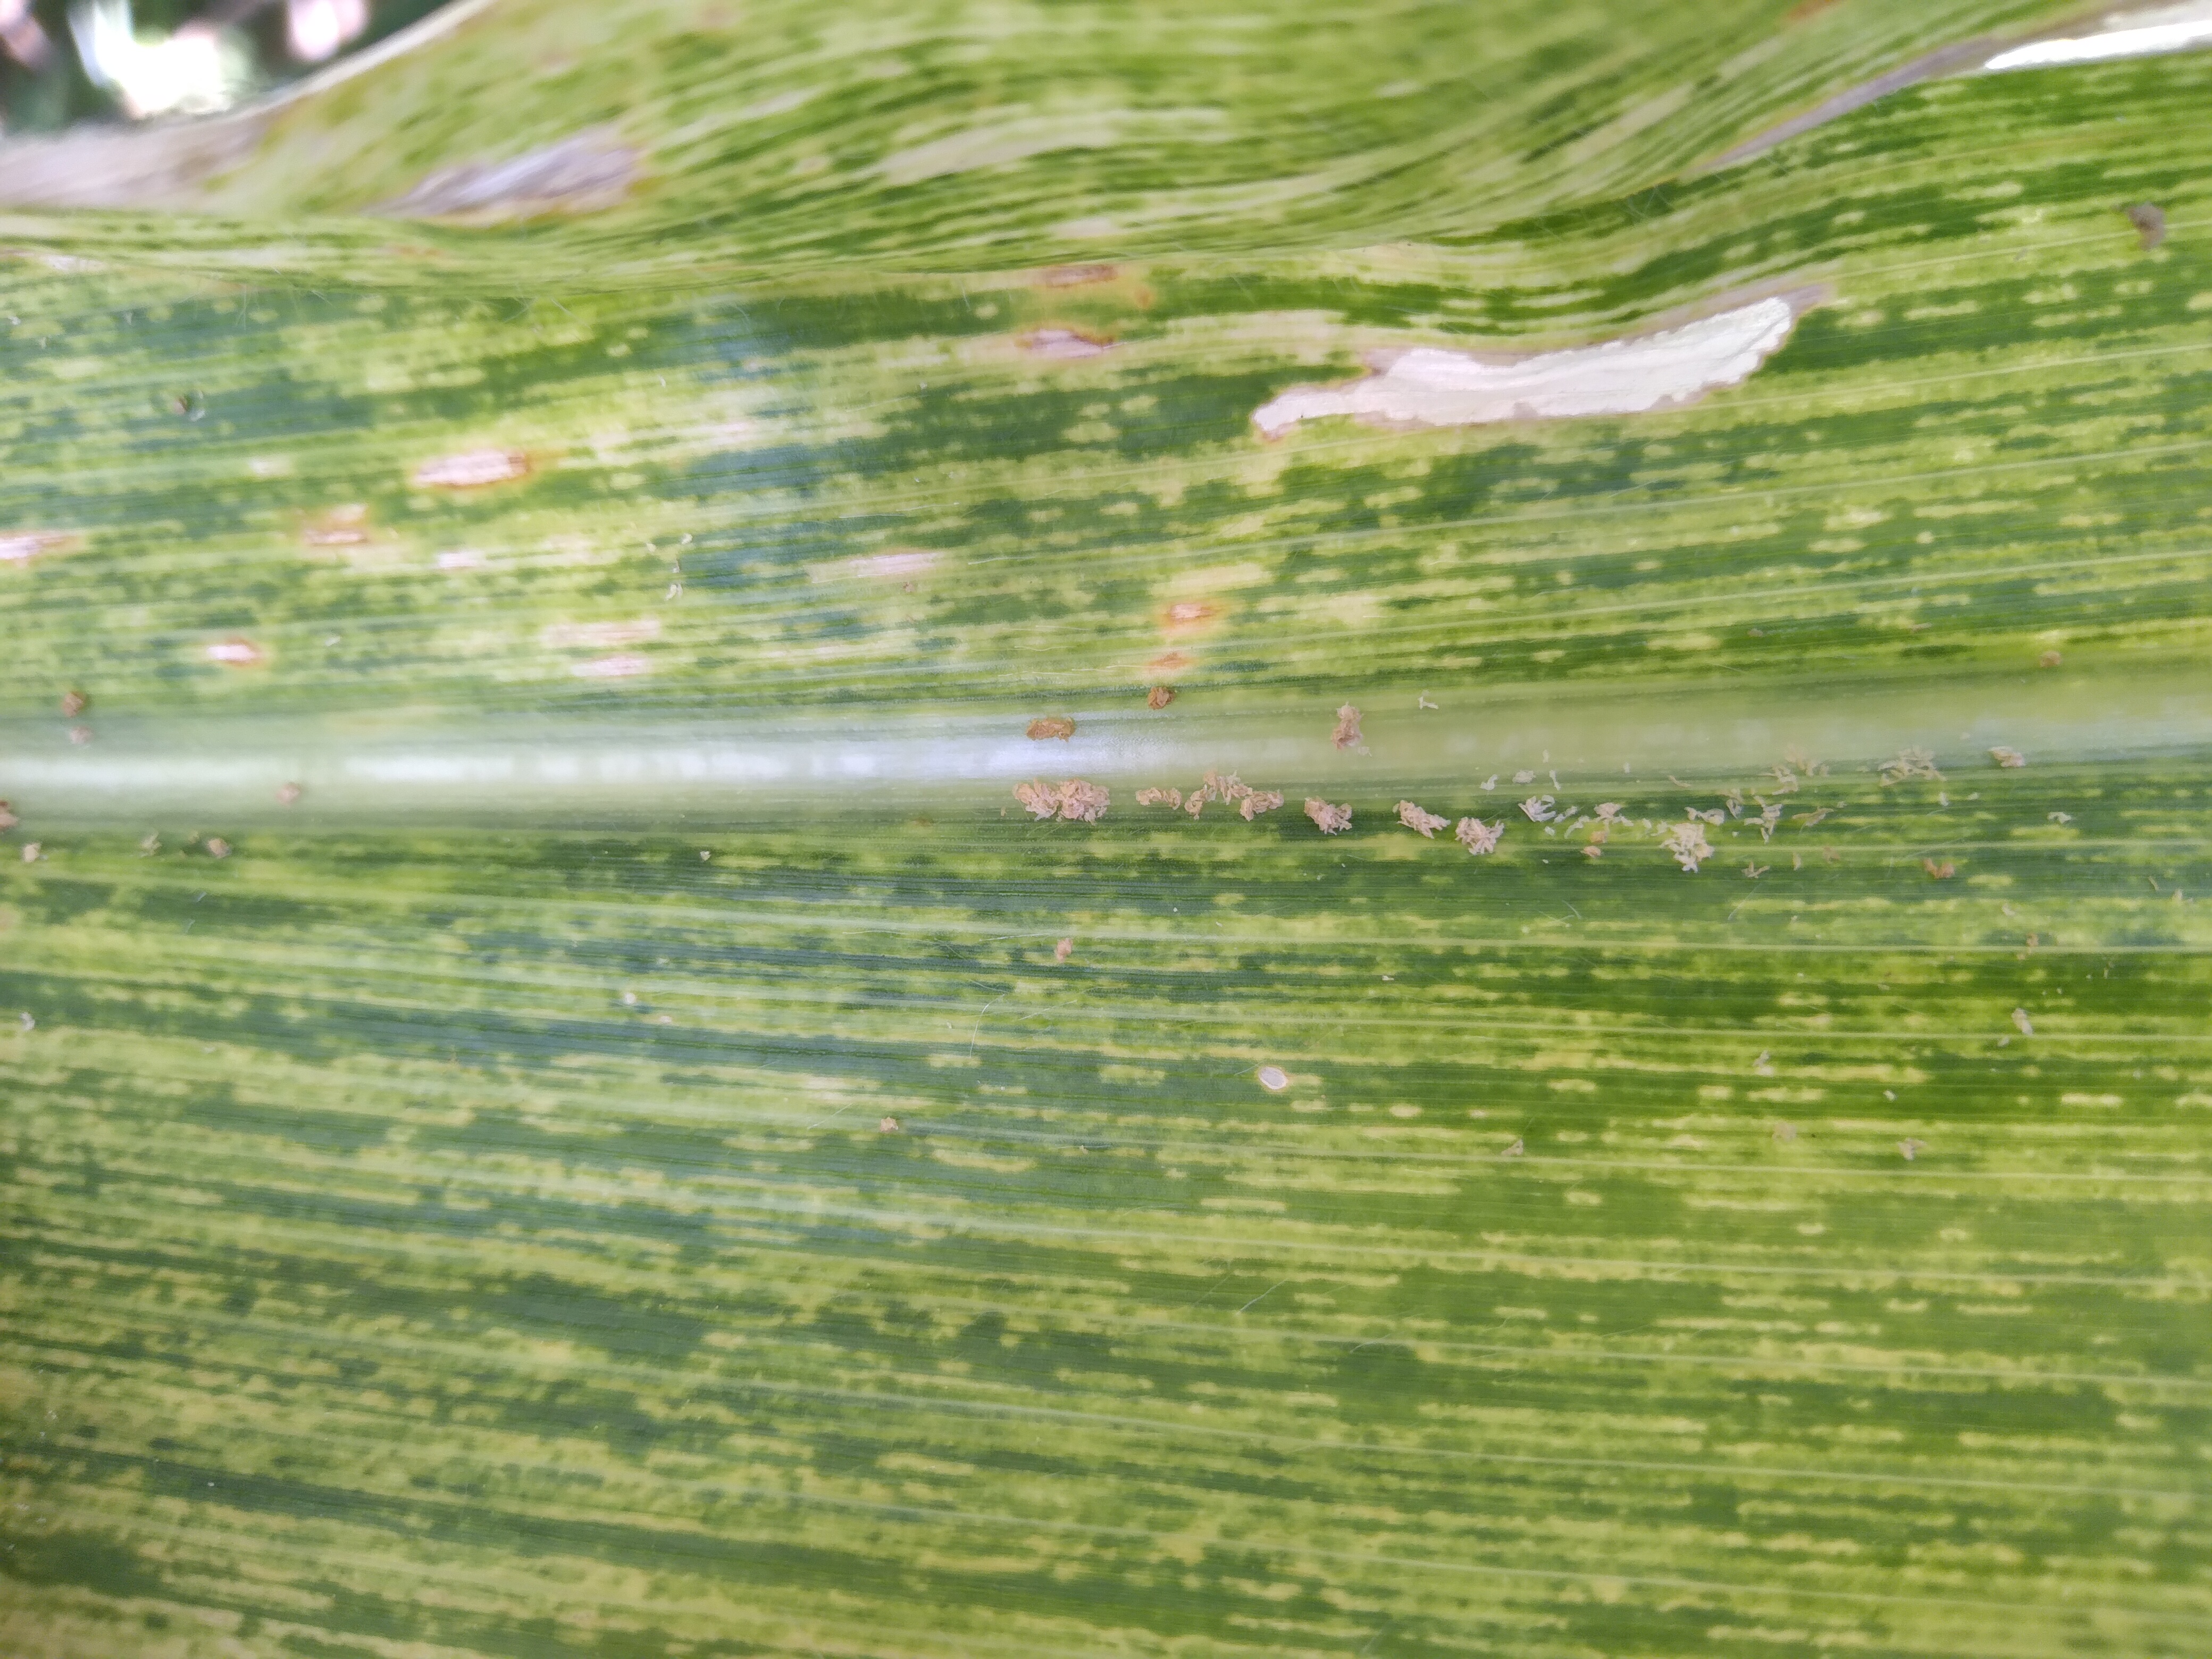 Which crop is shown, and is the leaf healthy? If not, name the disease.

maize, maize streak virus
